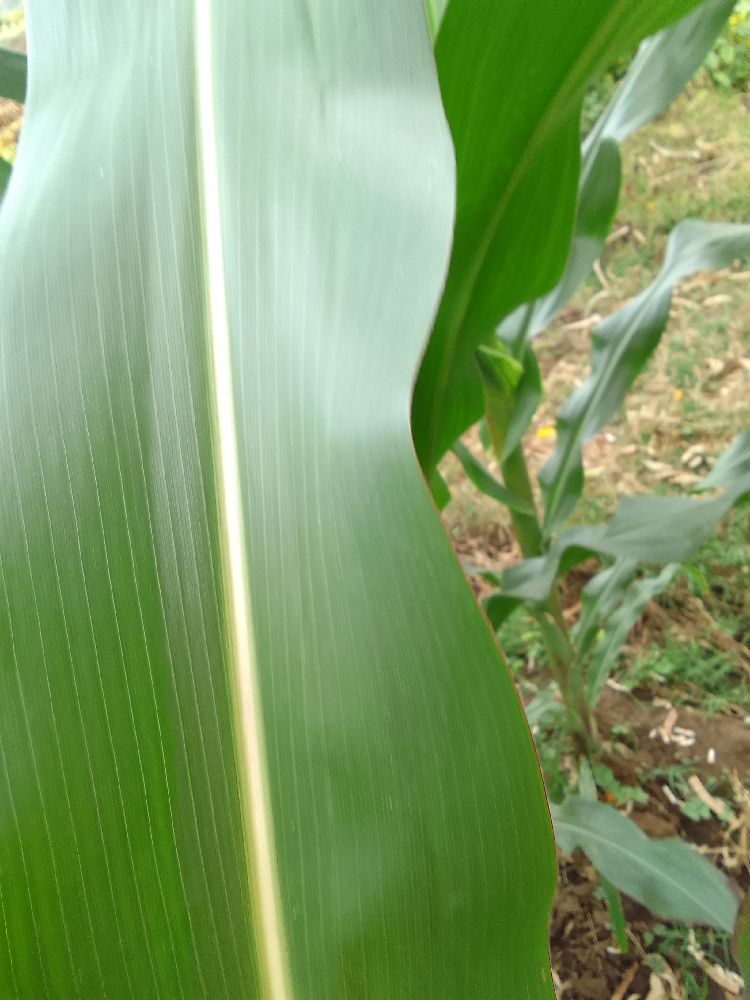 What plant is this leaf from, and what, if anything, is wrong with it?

maize, healthy
